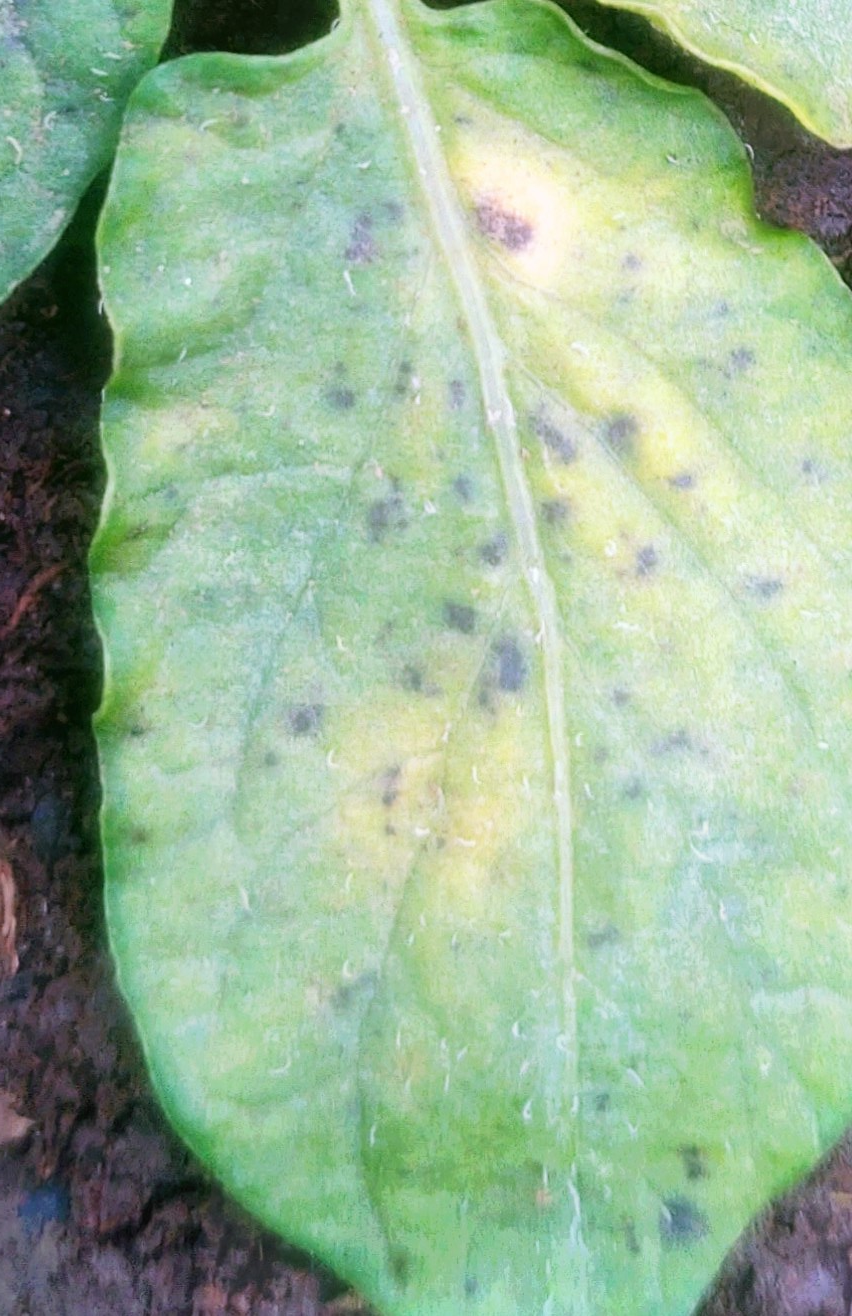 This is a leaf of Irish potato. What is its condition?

late blight
